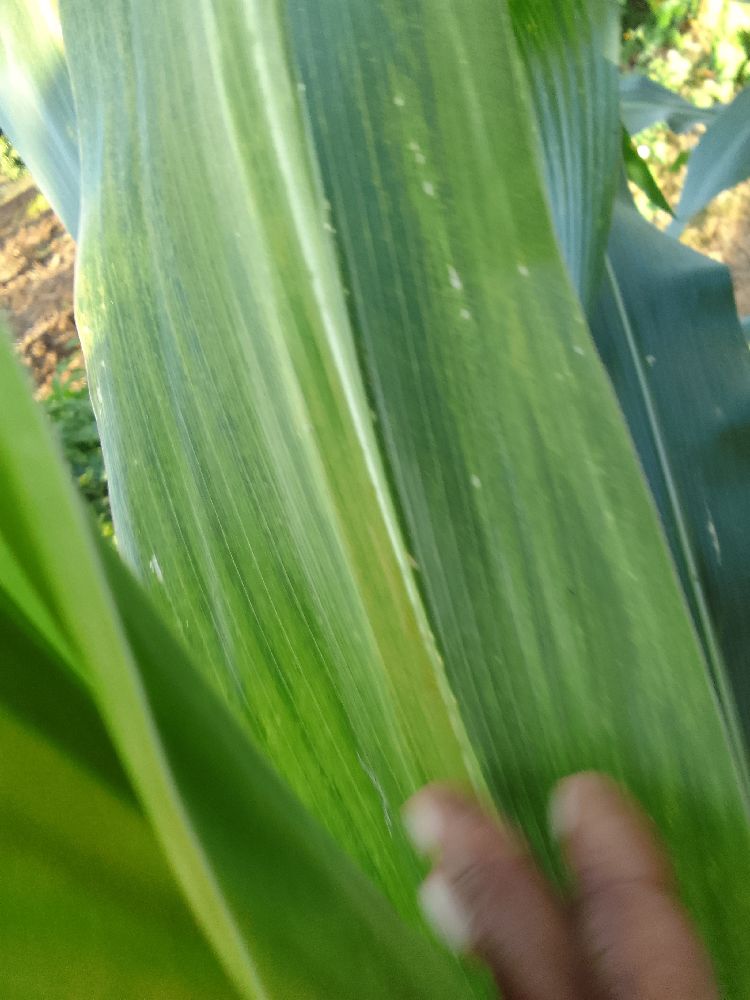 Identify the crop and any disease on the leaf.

maize, maize lethal necrosis
